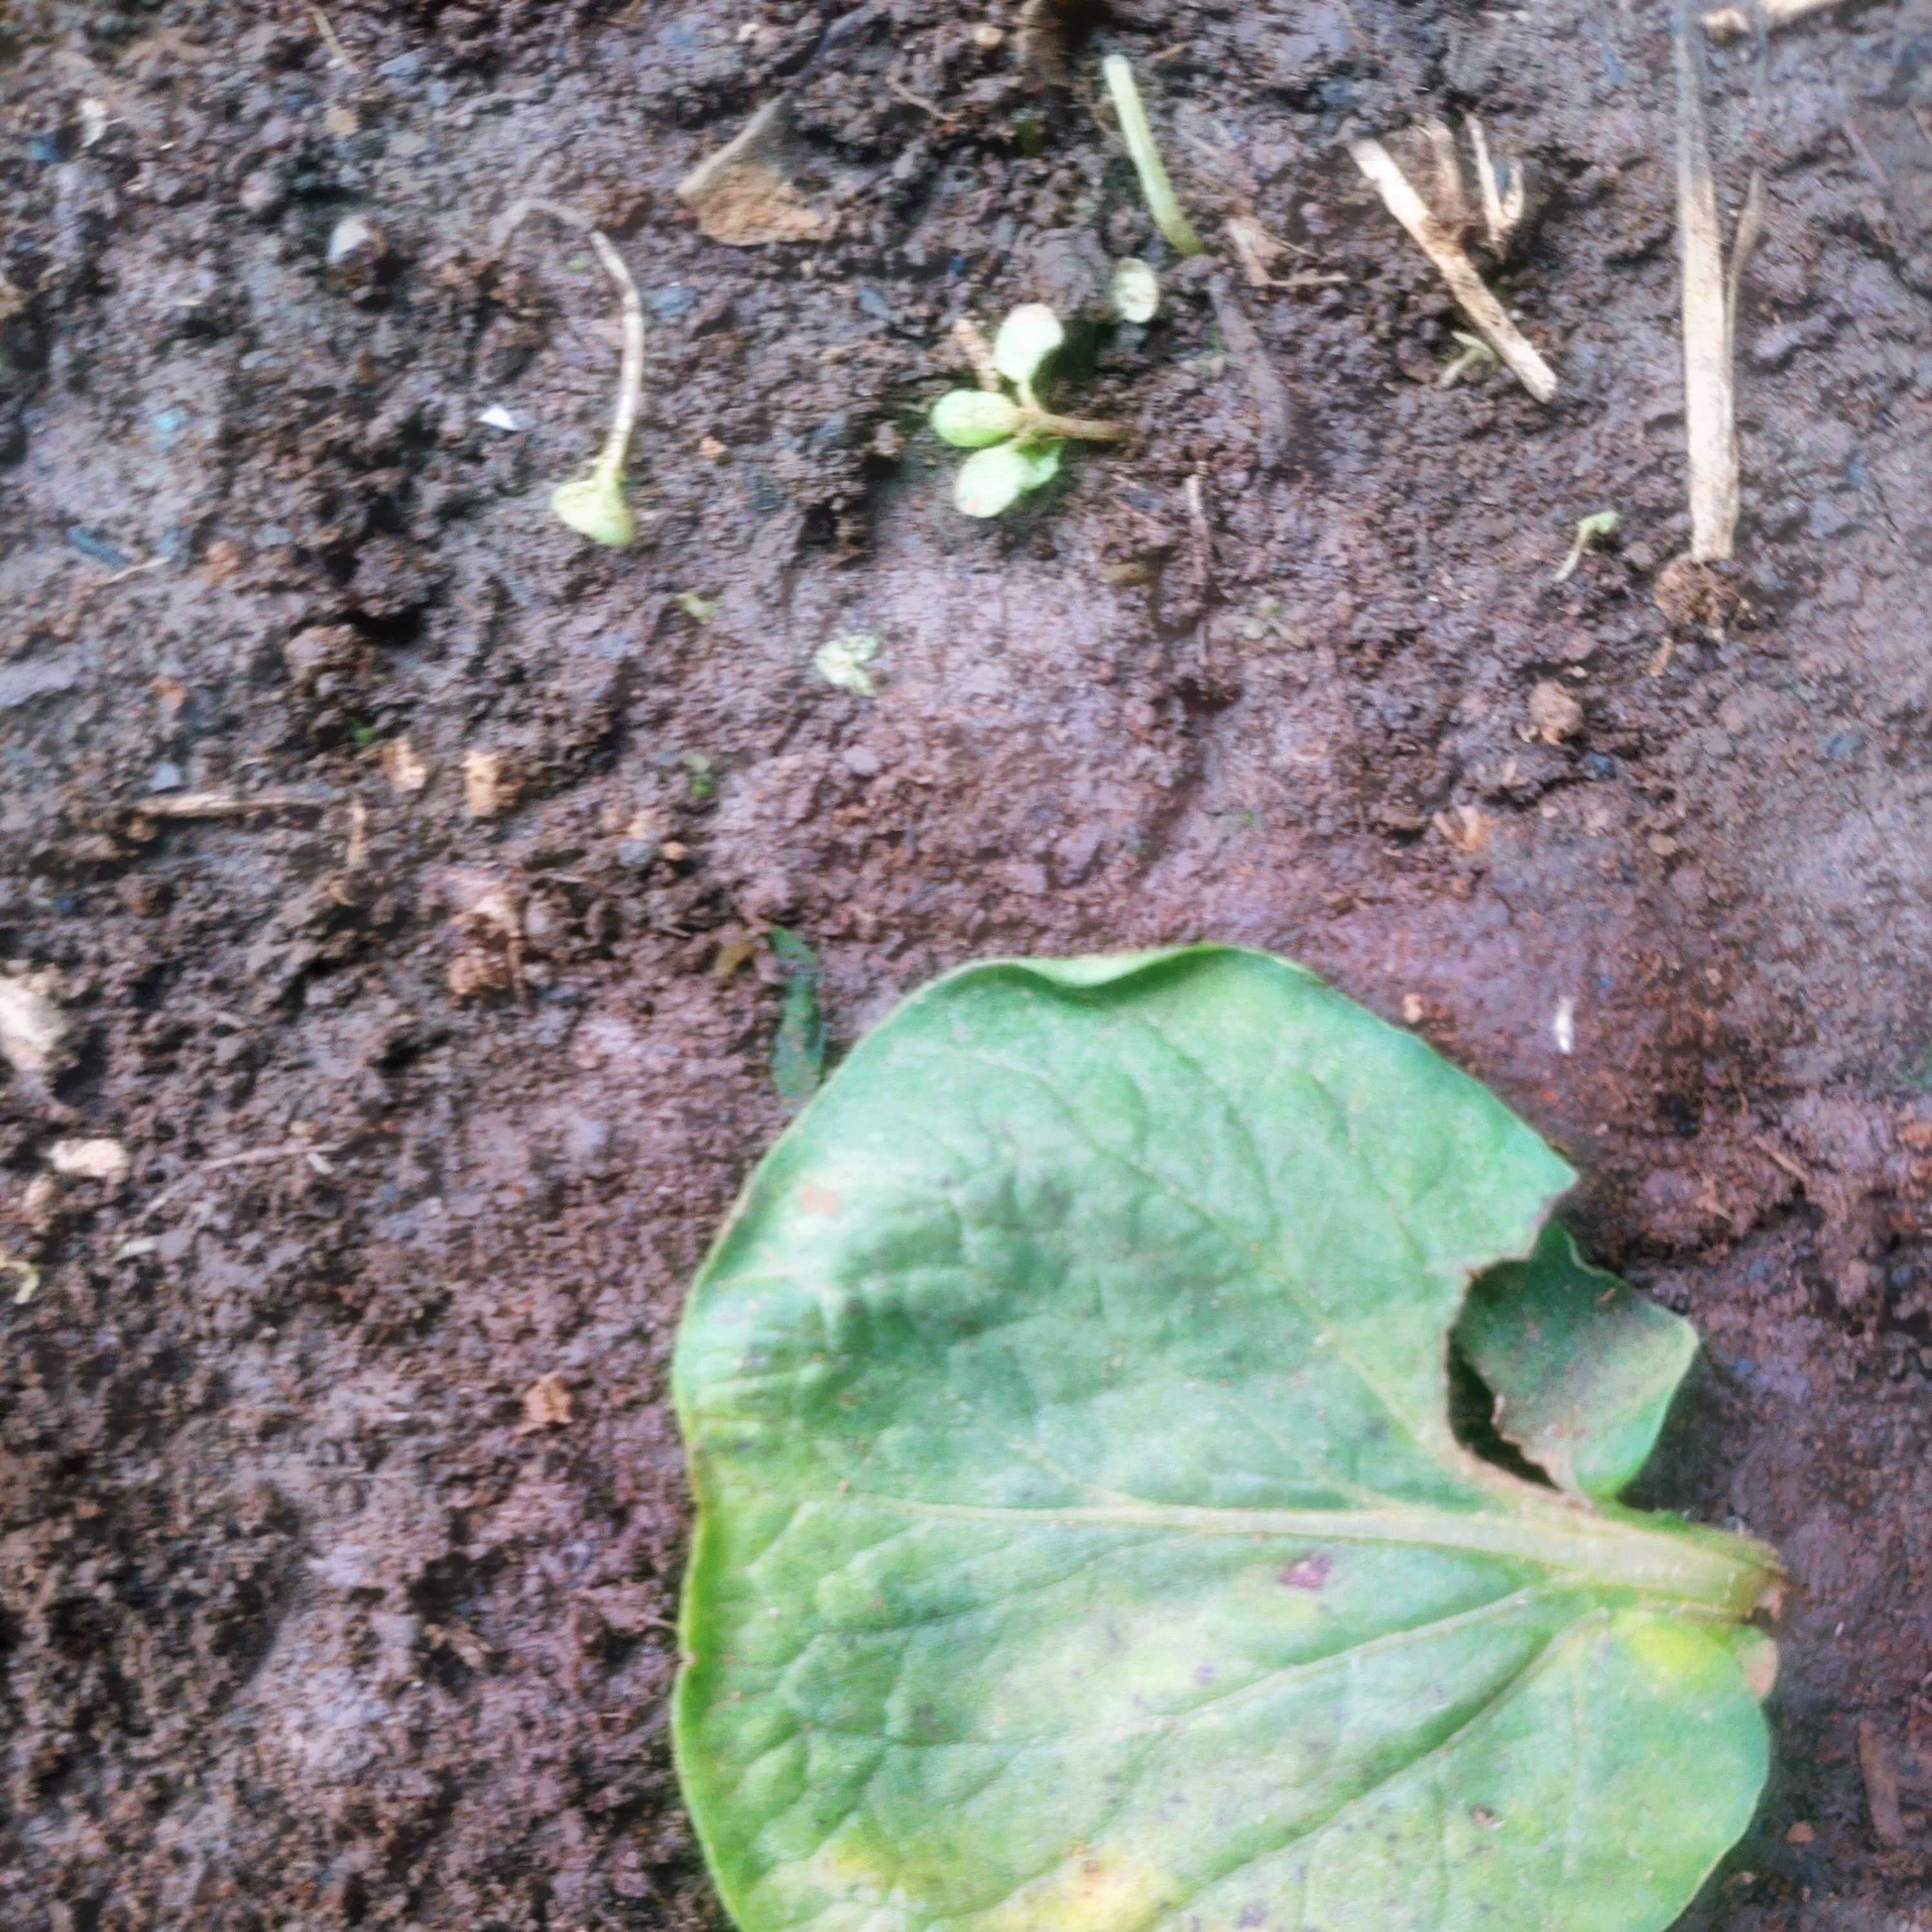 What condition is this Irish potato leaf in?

late blight
